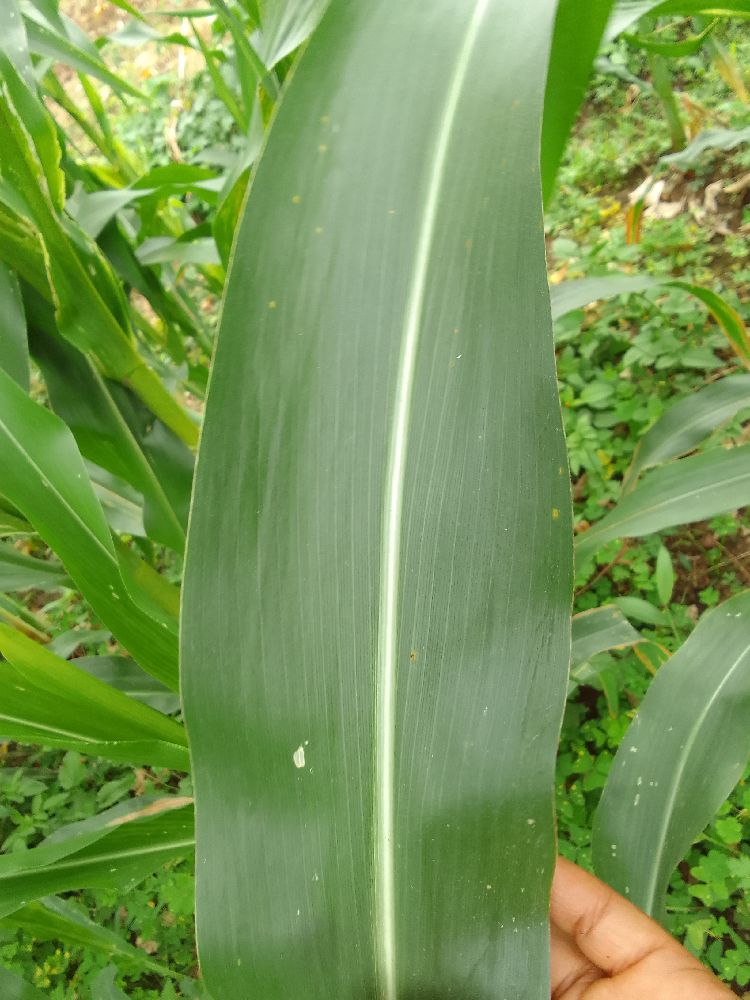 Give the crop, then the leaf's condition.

maize, healthy
